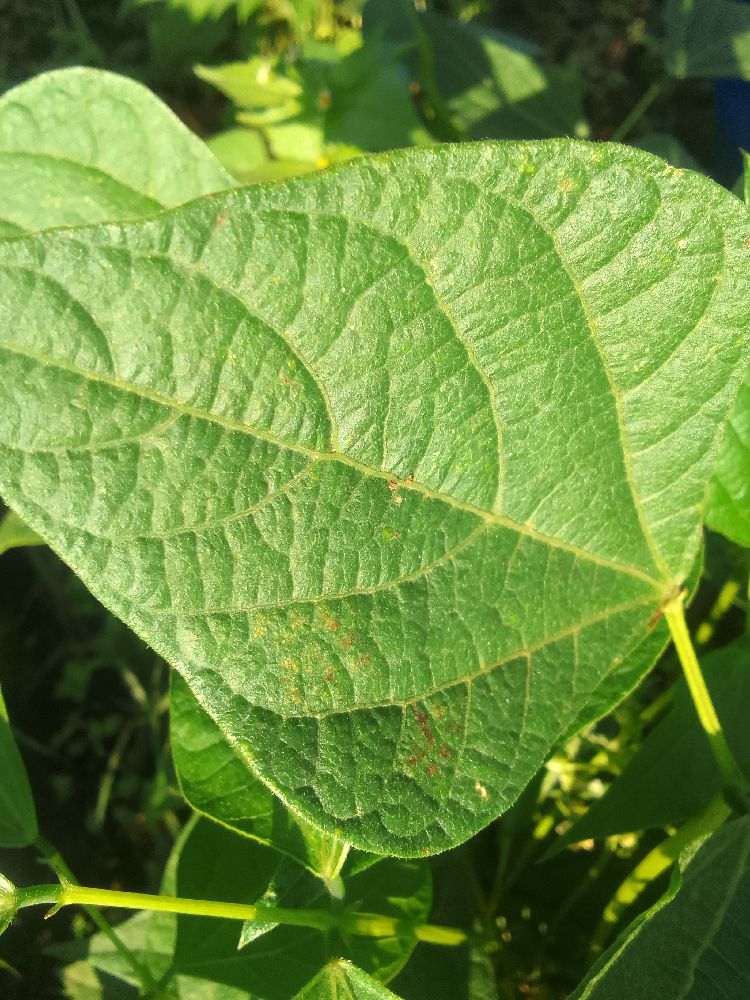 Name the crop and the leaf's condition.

common bean, healthy
